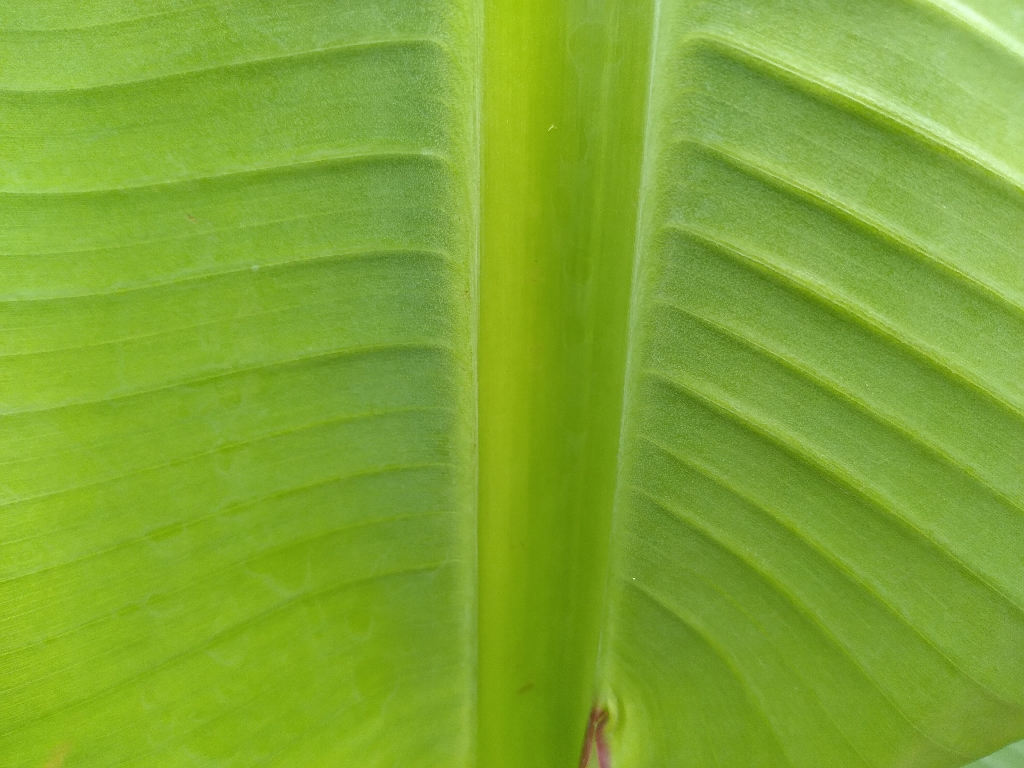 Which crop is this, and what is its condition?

banana, healthy
